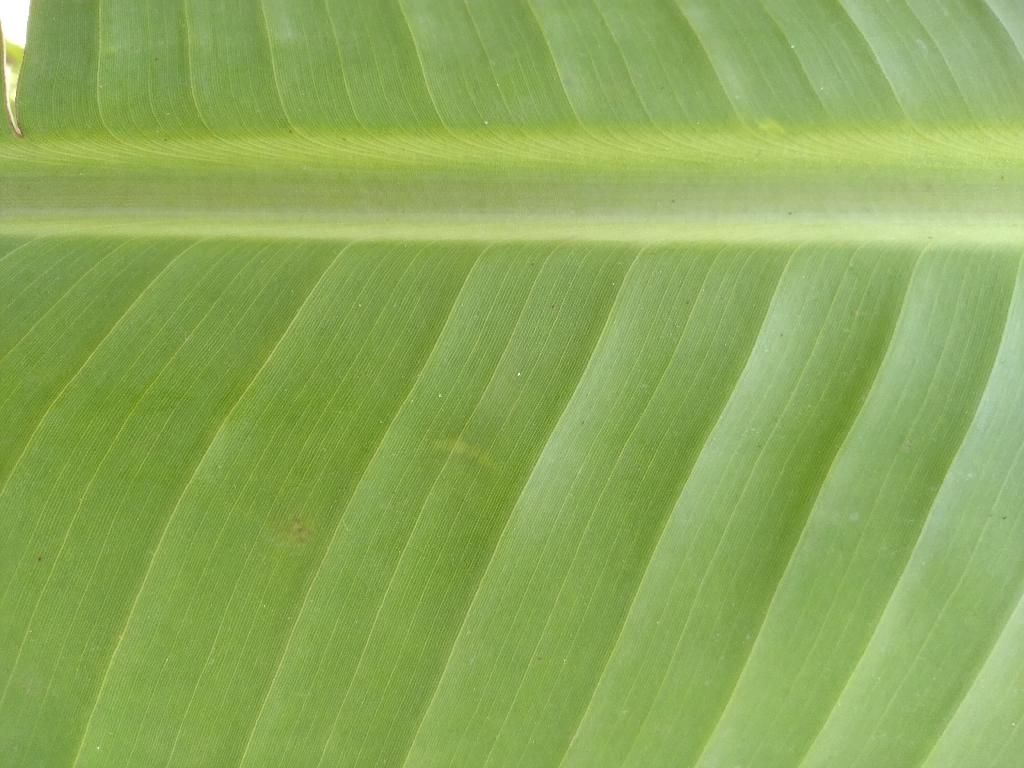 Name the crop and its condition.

banana, healthy
